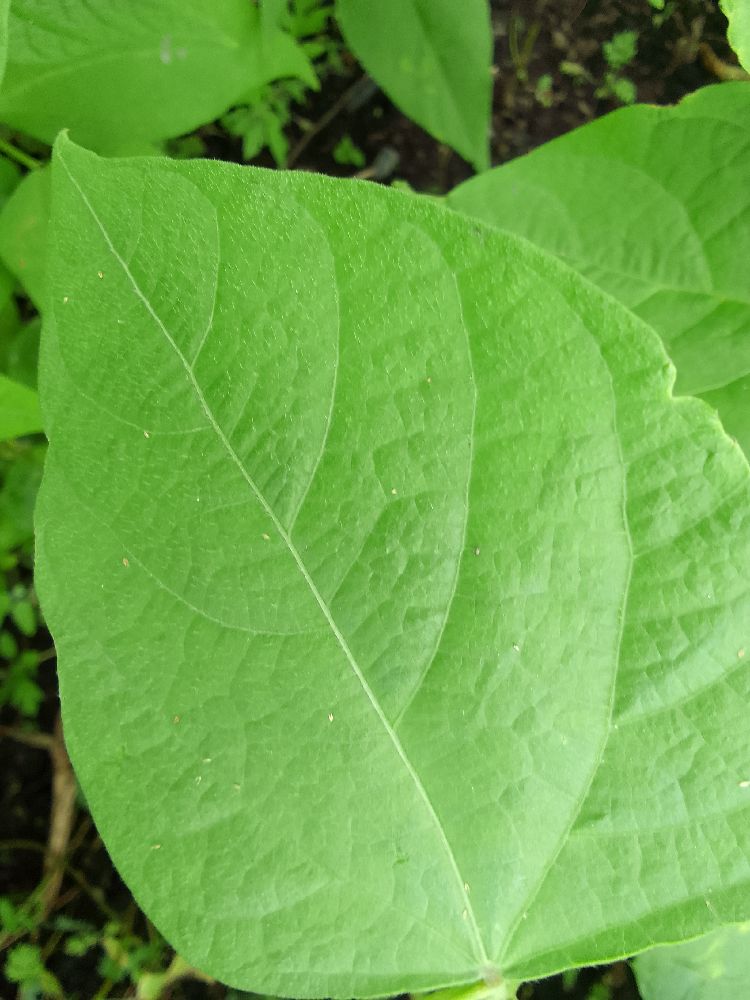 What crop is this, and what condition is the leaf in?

common bean, healthy
